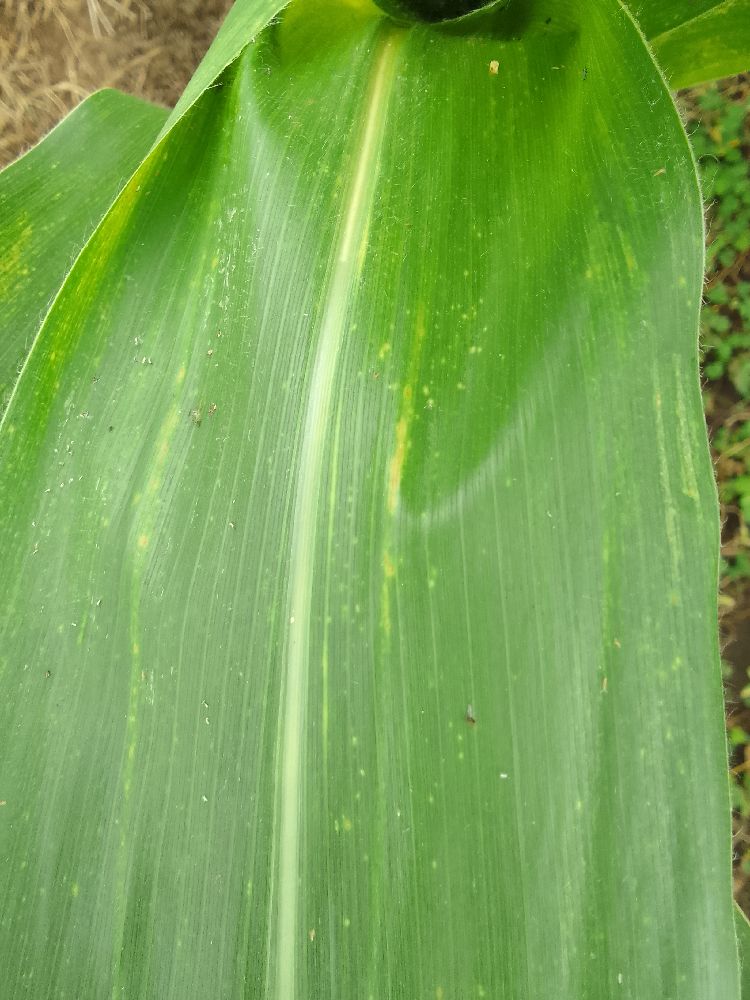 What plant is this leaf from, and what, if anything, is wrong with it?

maize, healthy
